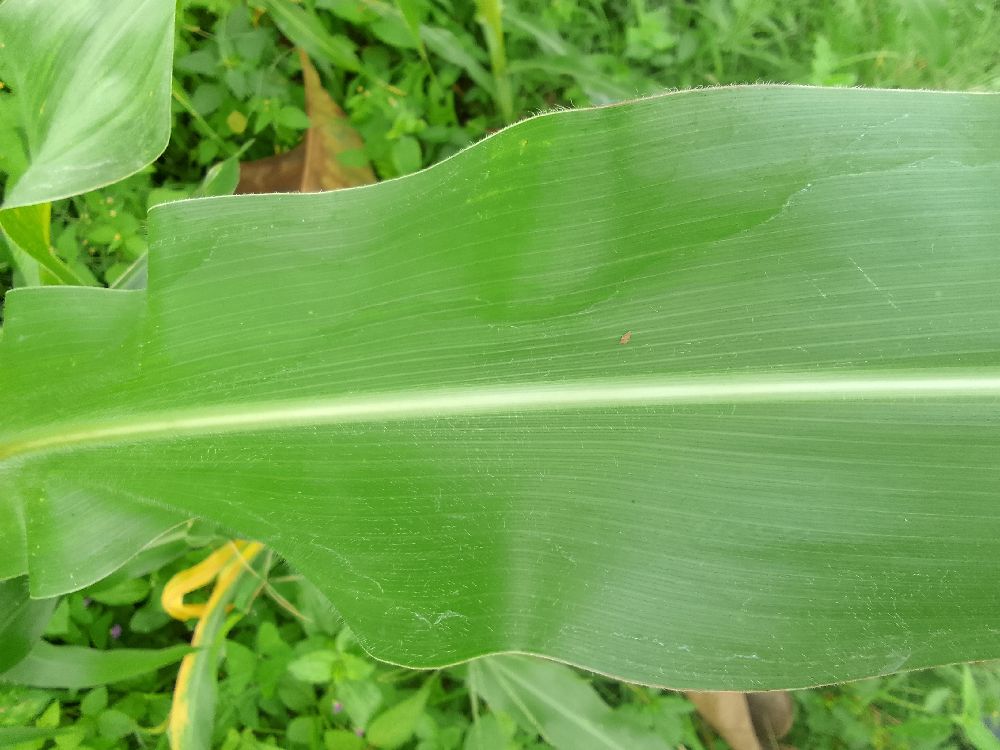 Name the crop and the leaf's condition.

maize, healthy
